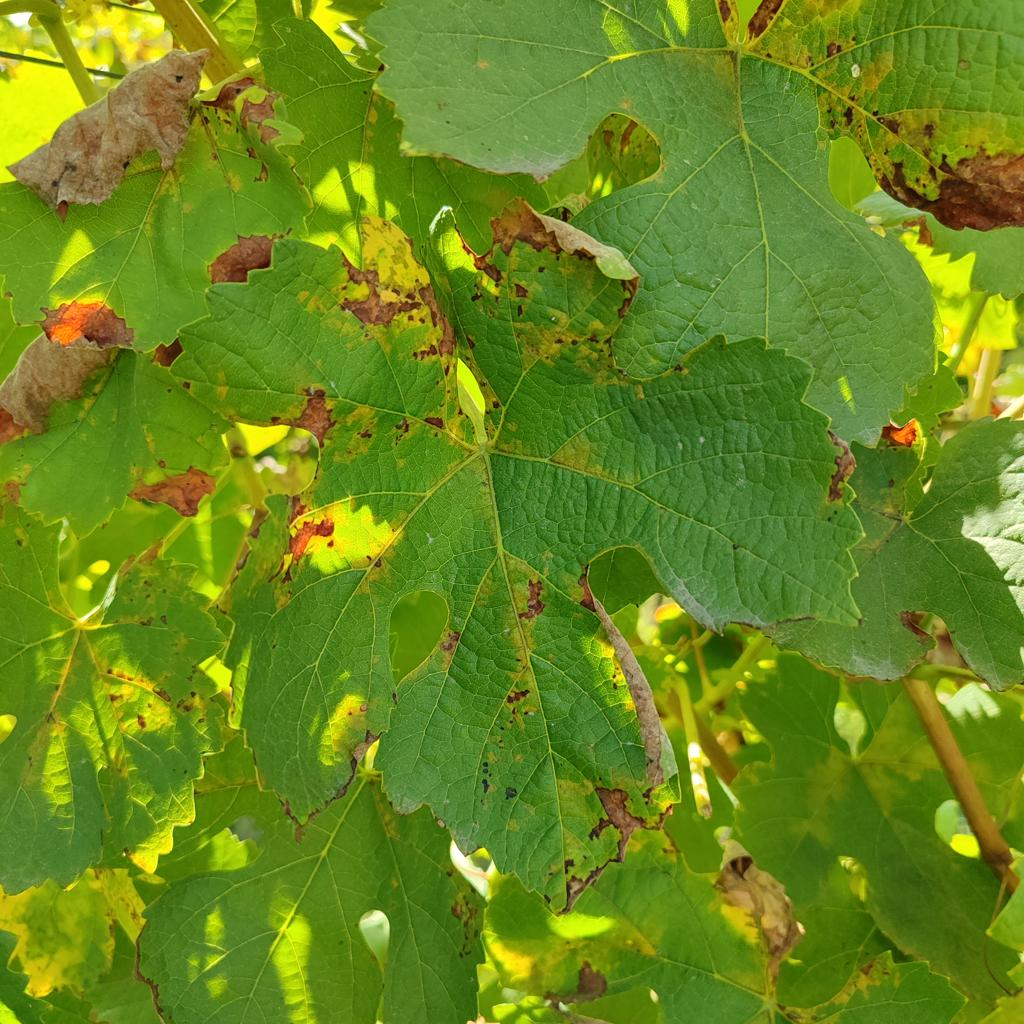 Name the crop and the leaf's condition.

grapevine, downy mildew
